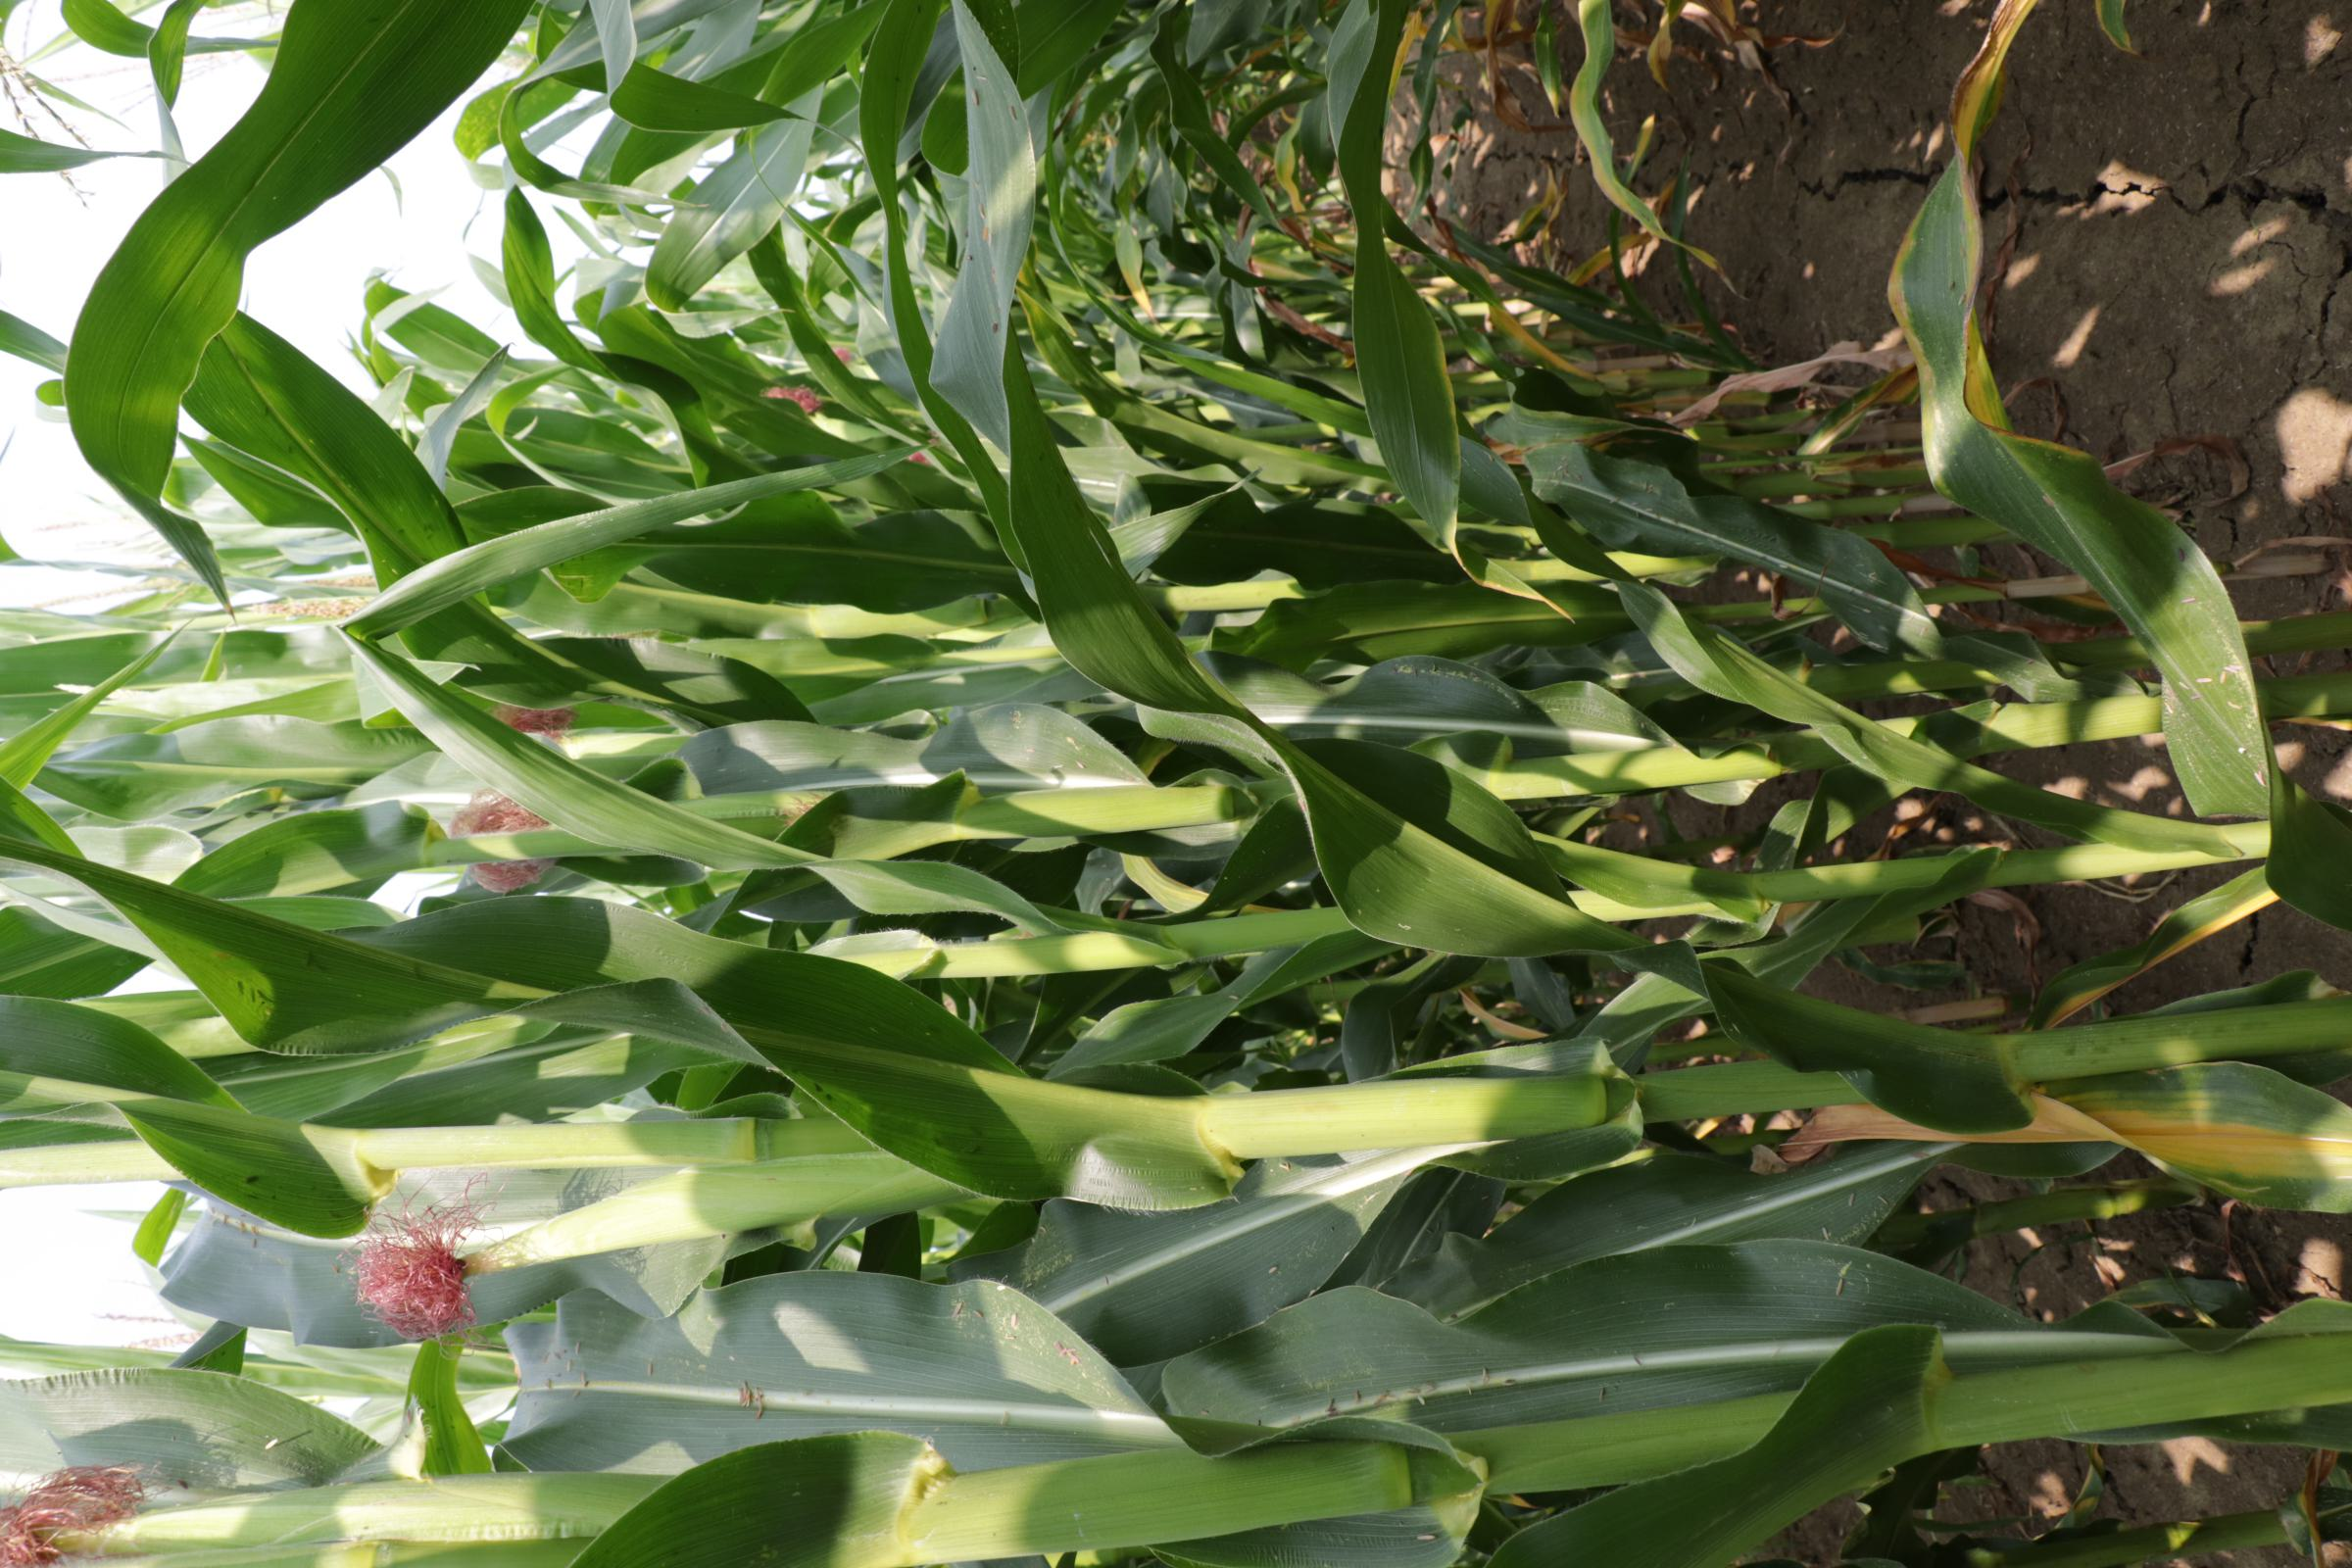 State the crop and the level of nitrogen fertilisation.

maize, full nitrogen fertilisation
